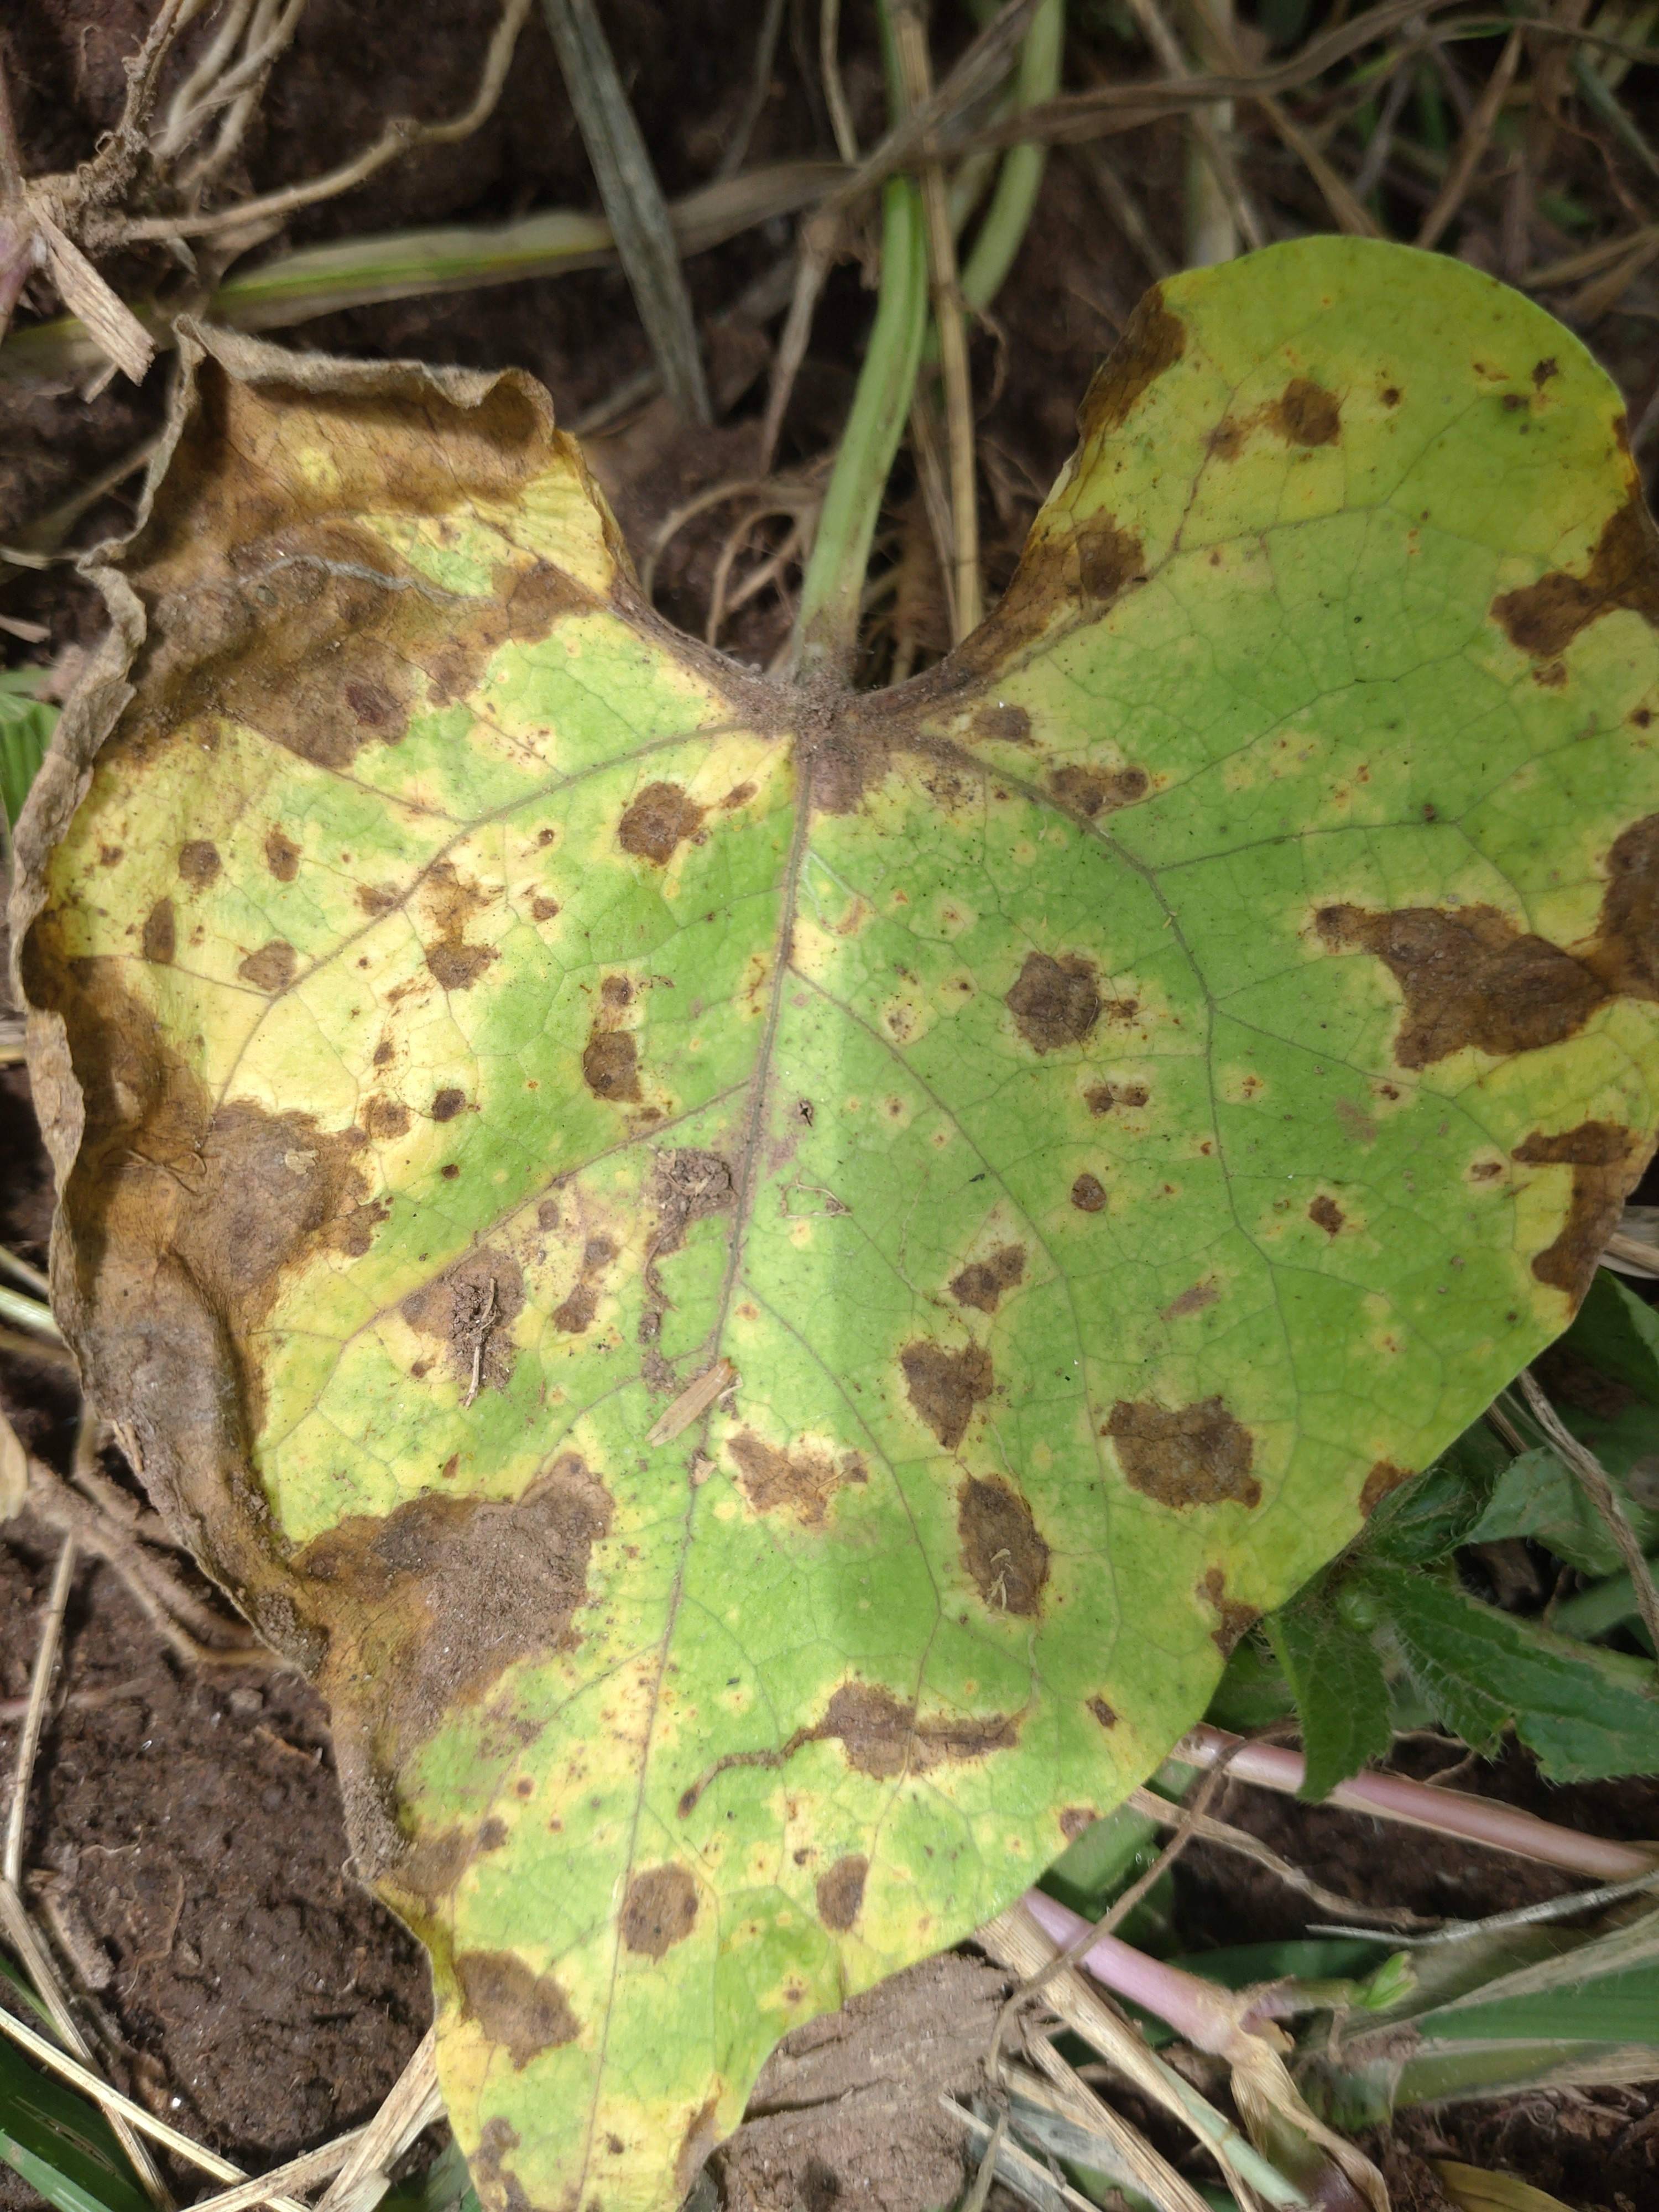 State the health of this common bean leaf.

rust
